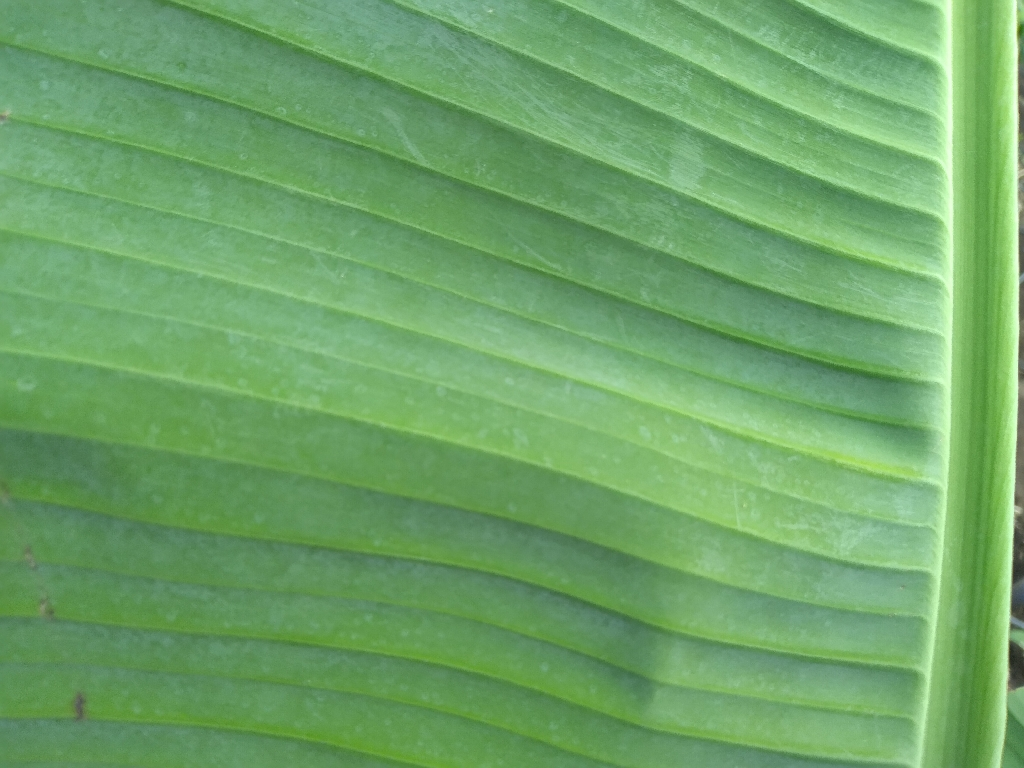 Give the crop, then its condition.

banana, healthy
